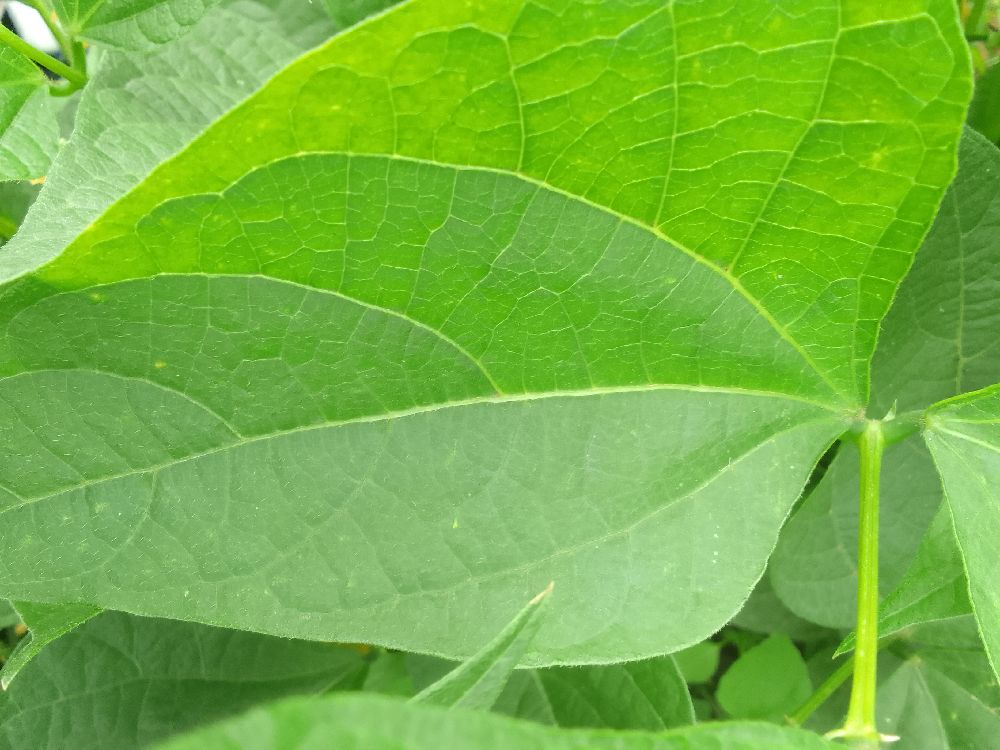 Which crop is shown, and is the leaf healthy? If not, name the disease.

common bean, healthy
